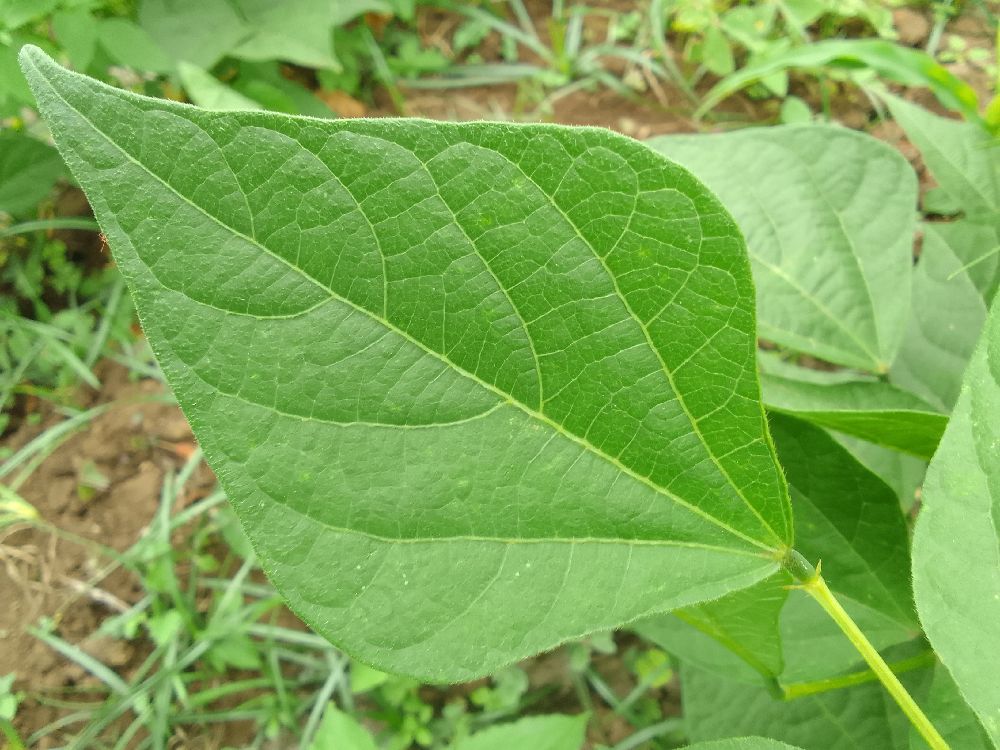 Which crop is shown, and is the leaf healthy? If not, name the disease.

common bean, healthy
